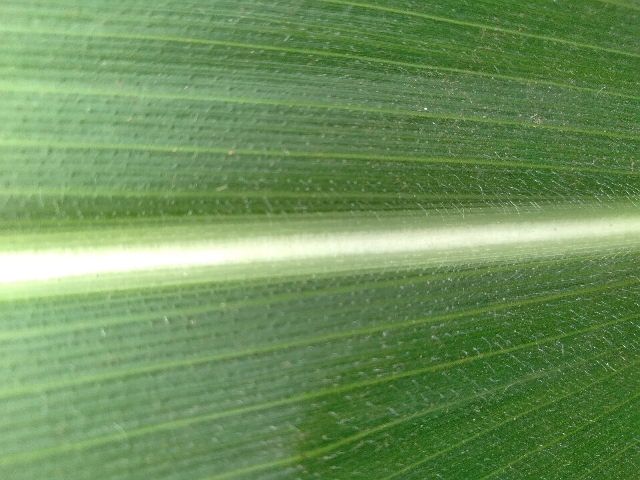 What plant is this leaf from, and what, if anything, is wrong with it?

maize, healthy
